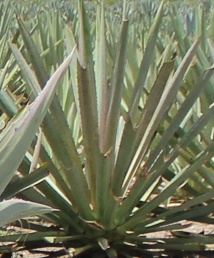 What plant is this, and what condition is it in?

agave, spotted
